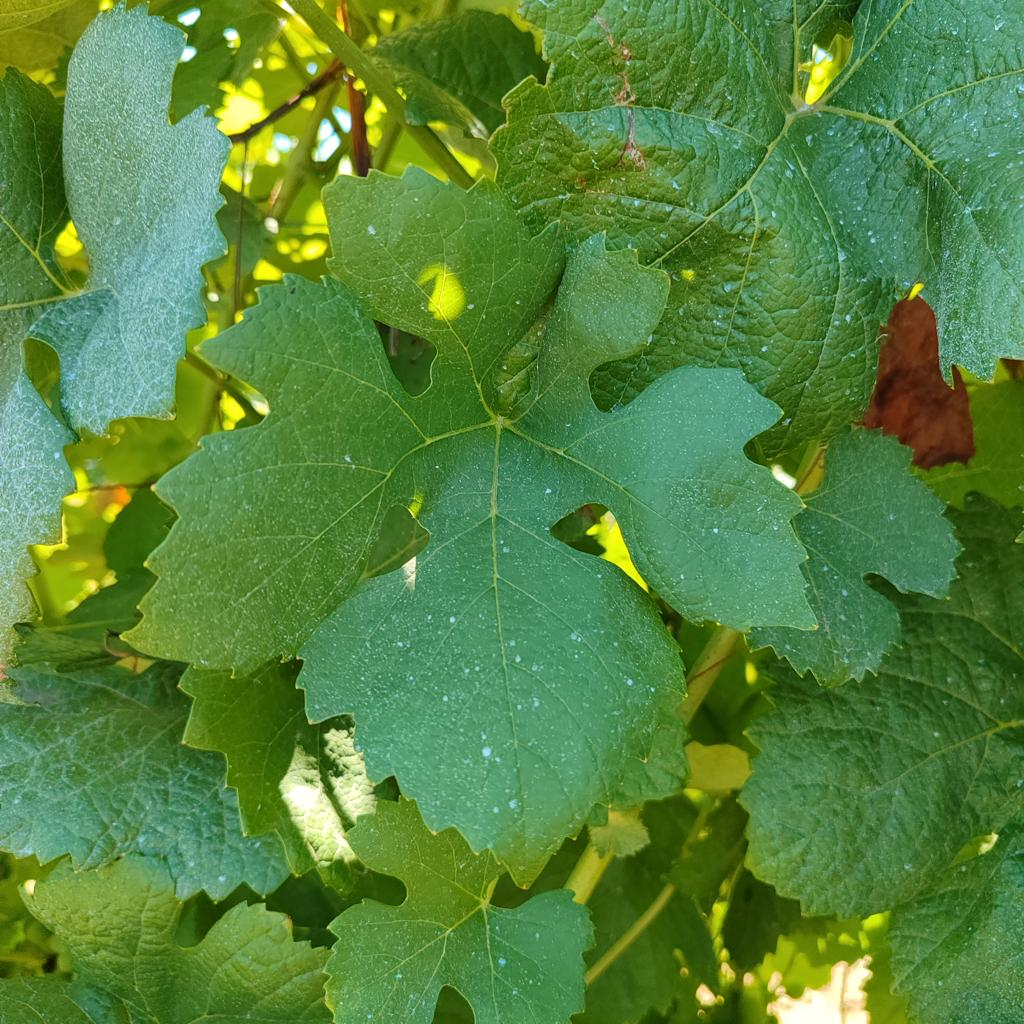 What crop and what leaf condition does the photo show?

grapevine, healthy
